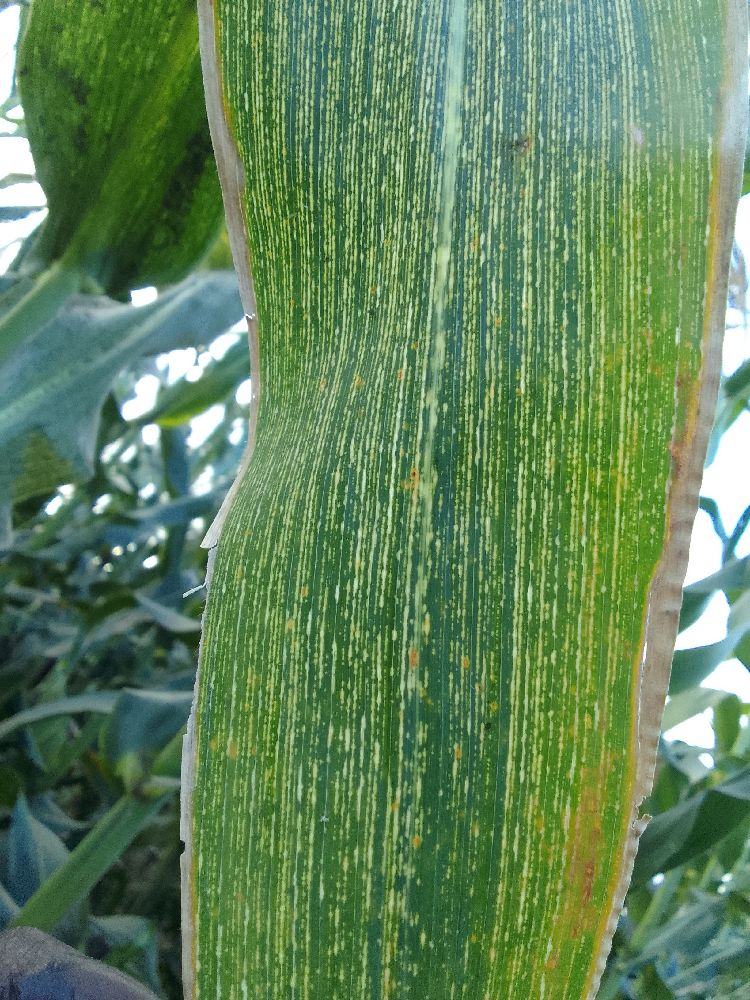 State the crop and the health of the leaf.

maize, maize streak virus
